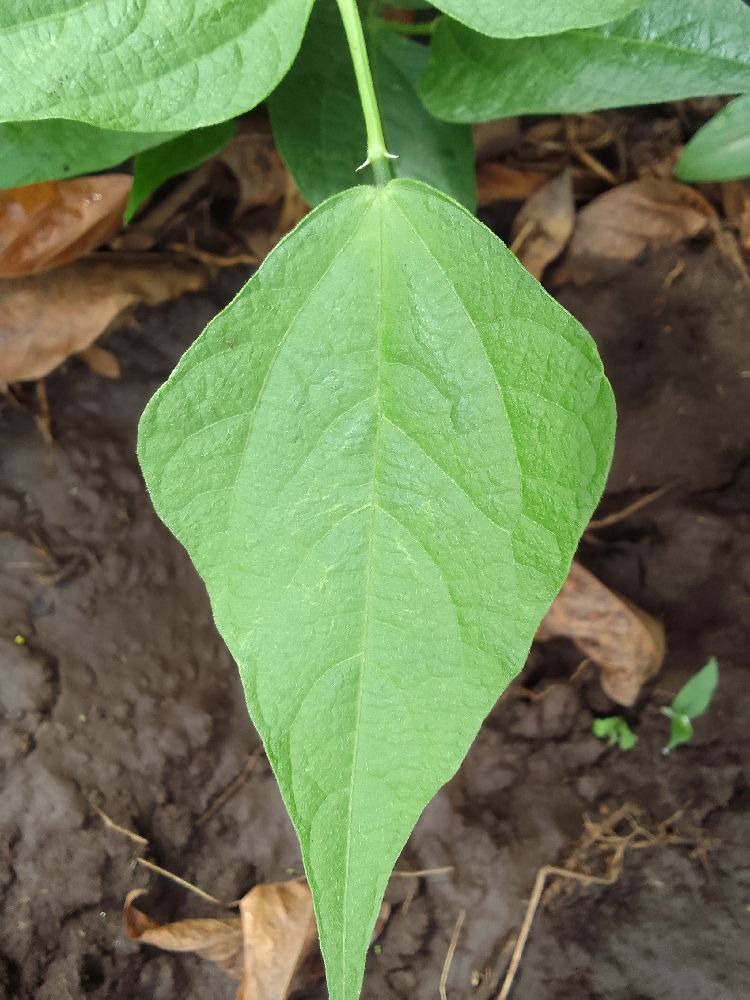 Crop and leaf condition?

common bean, healthy
